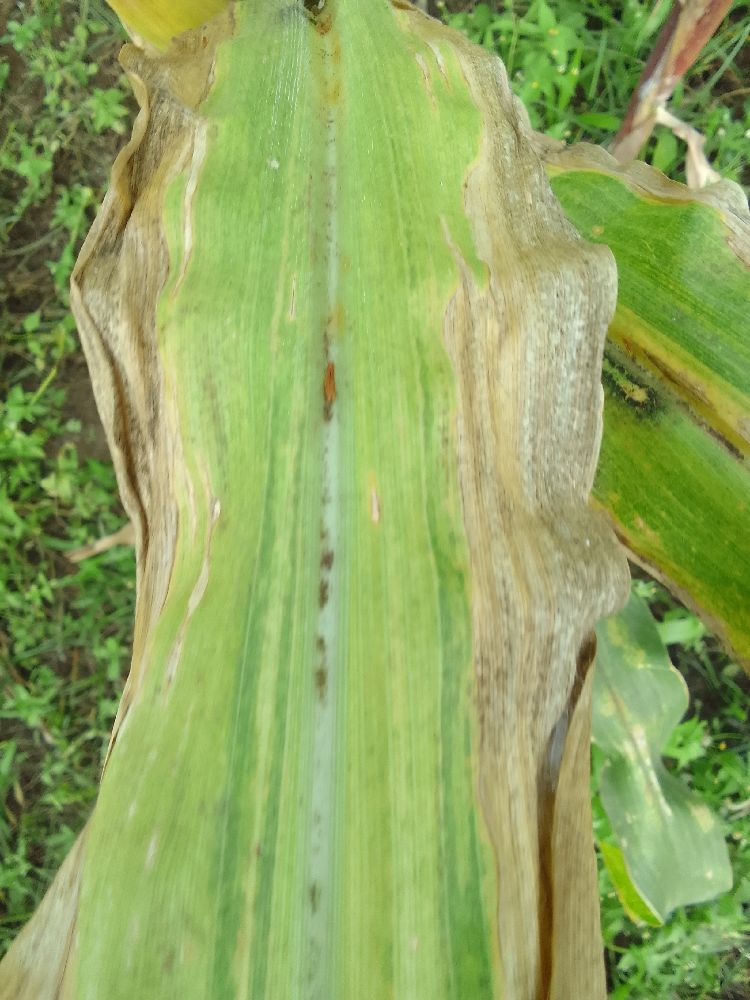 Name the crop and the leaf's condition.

maize, maize lethal necrosis
